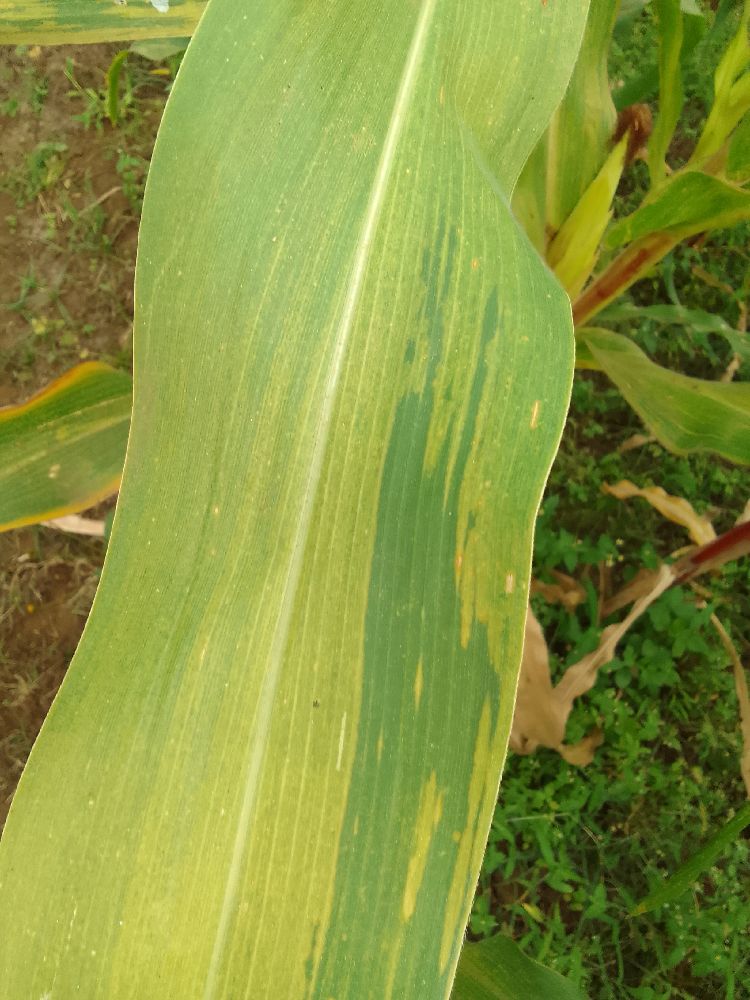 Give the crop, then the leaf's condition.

maize, maize lethal necrosis
